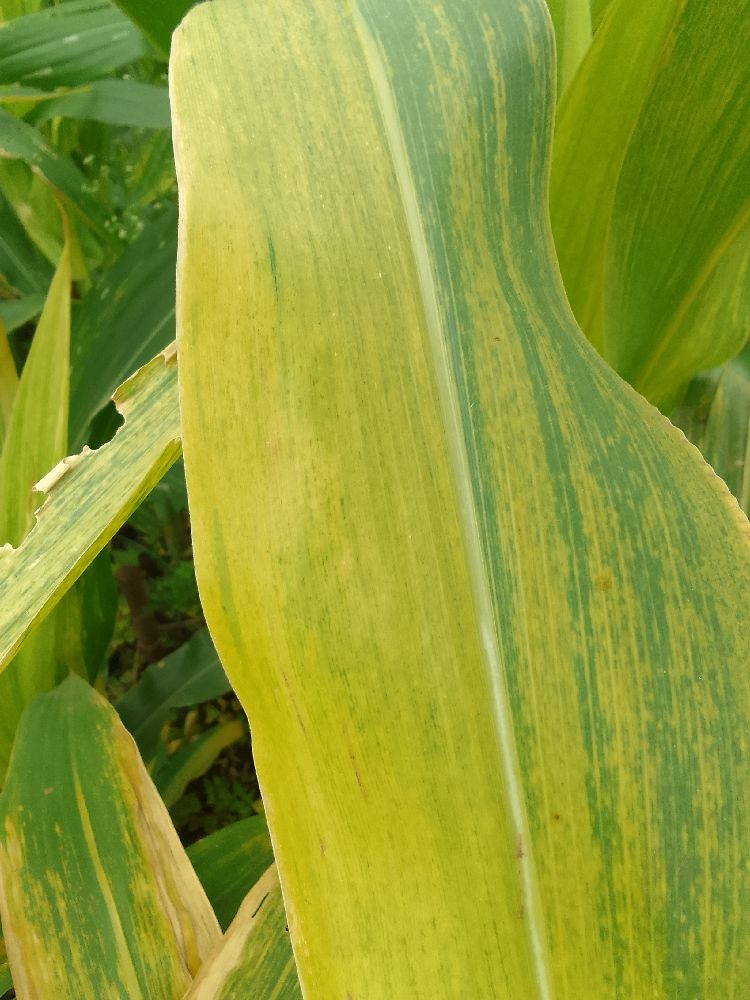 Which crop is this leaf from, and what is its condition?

maize, maize lethal necrosis
